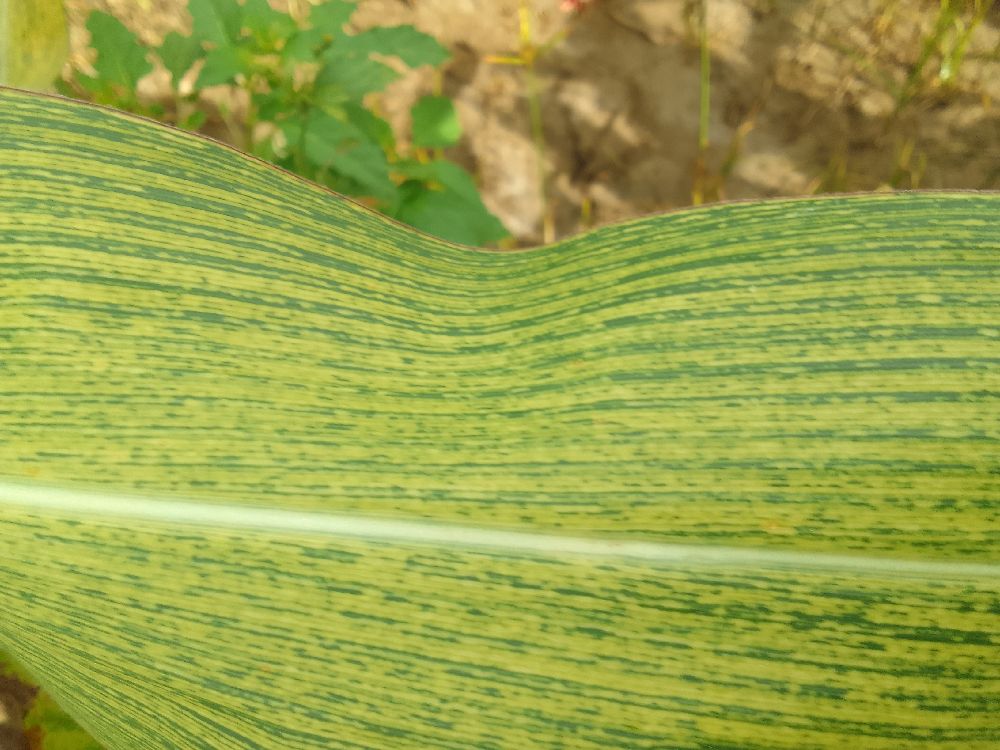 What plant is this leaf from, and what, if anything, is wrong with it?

maize, maize streak virus
